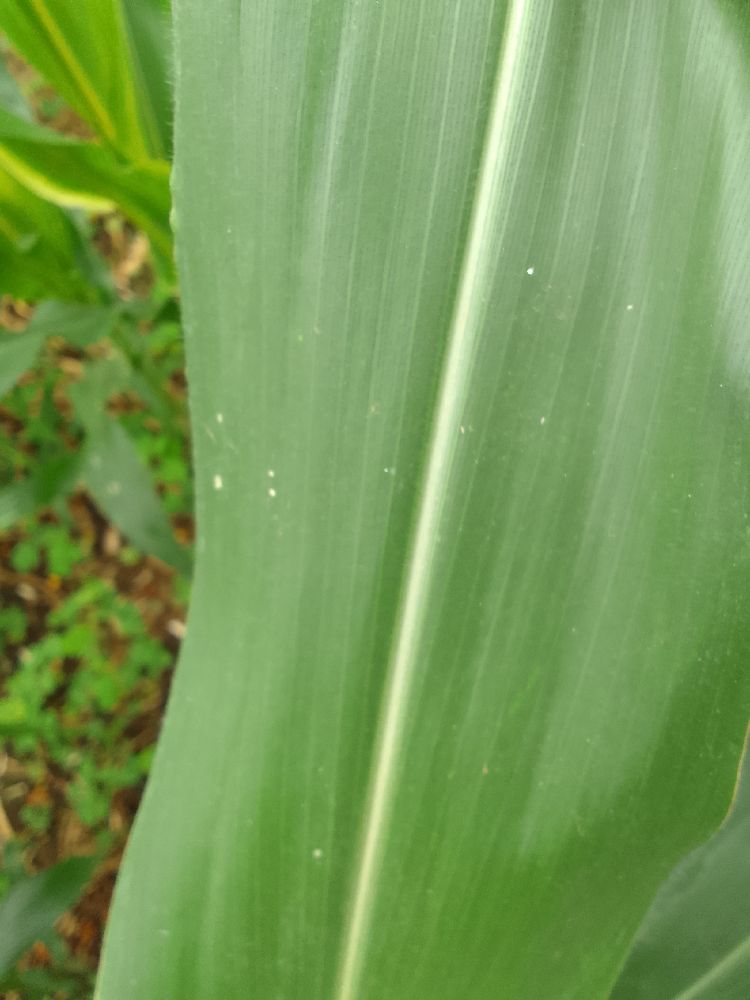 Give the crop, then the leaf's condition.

maize, healthy
